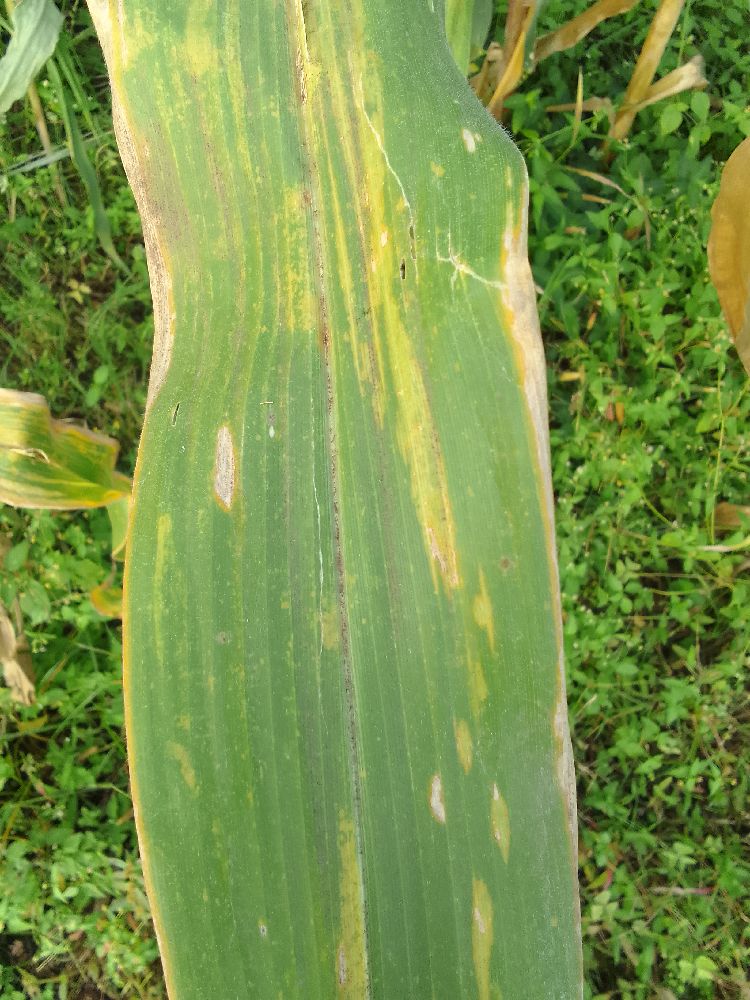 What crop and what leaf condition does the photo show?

maize, maize lethal necrosis
